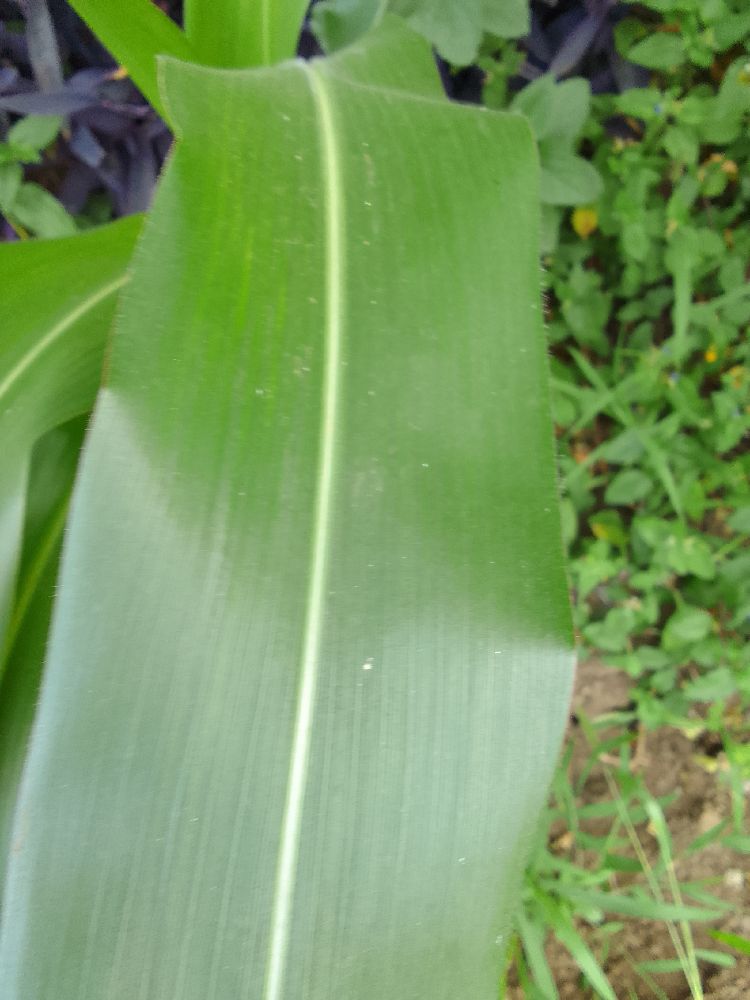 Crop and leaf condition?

maize, healthy
